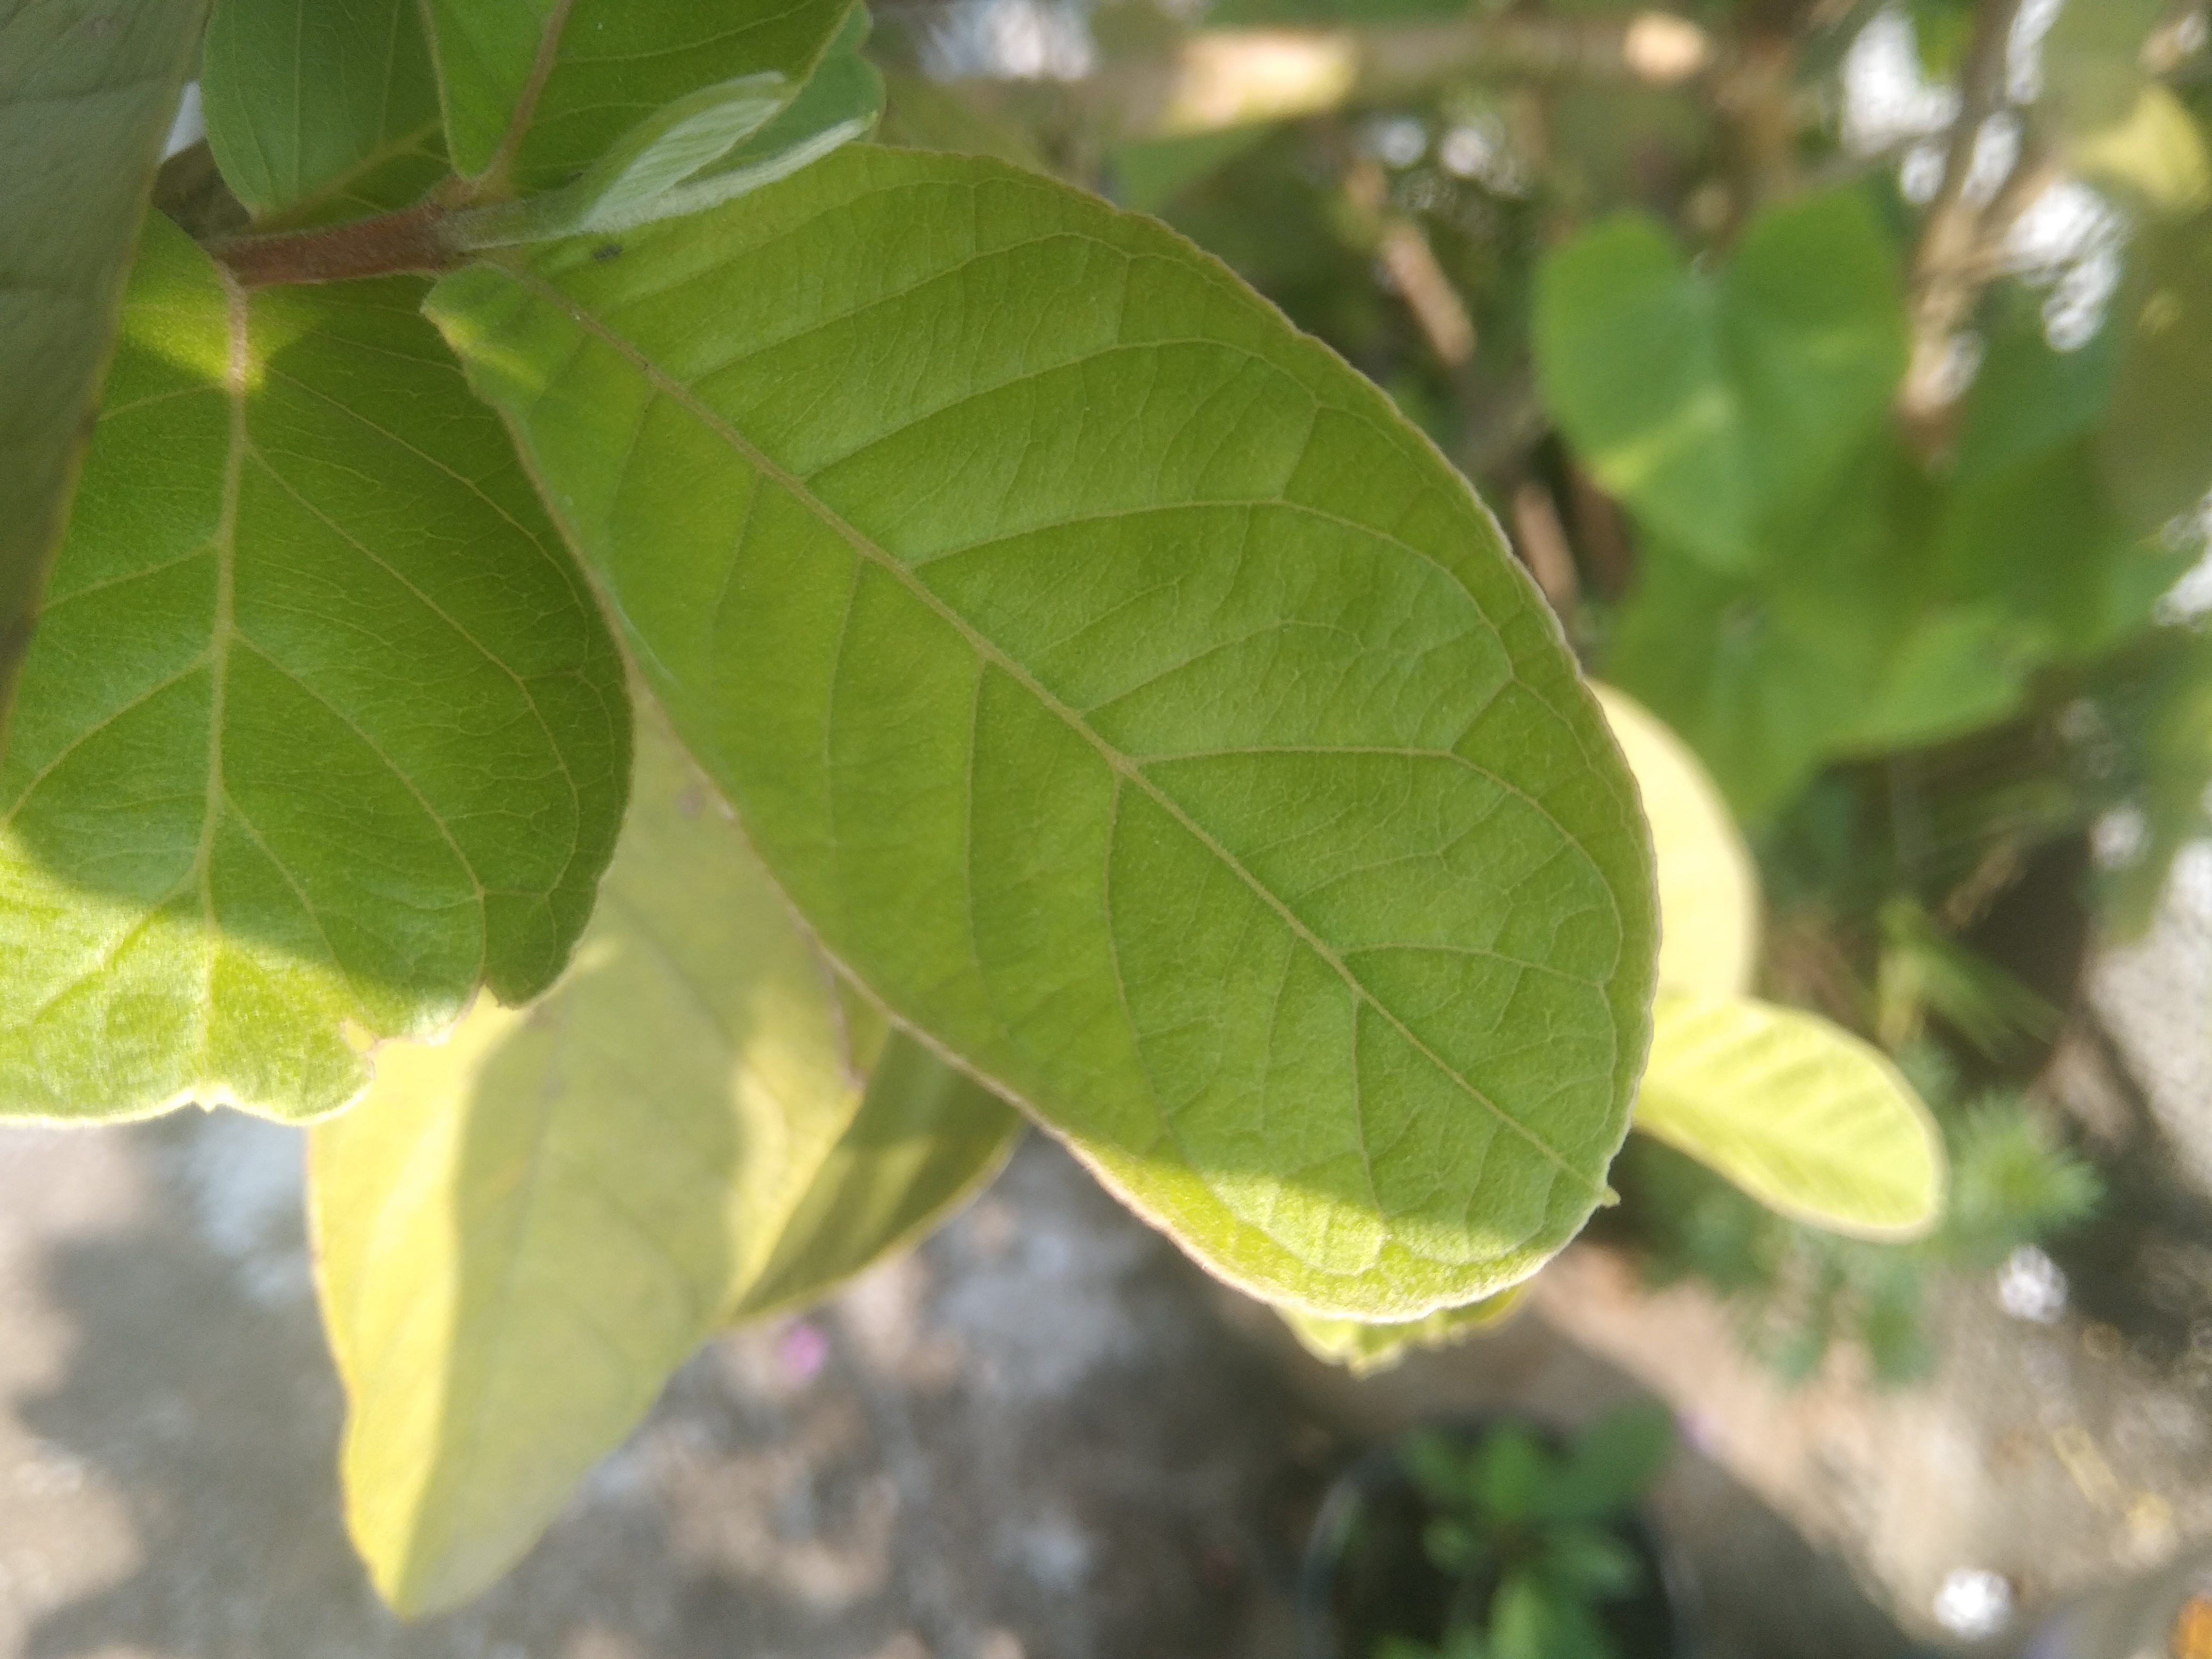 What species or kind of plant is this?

guava
